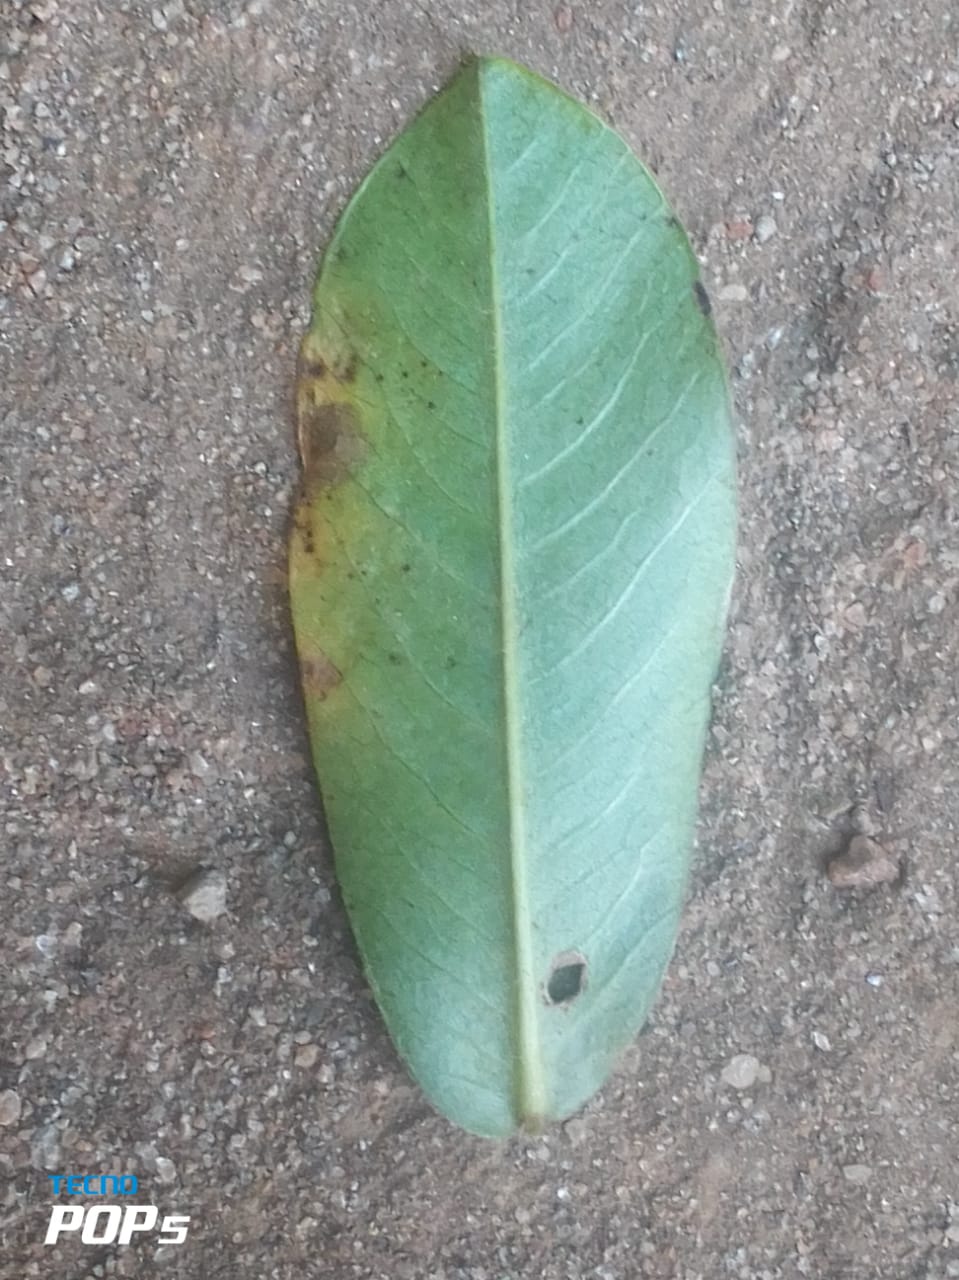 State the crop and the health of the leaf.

peanut, nothapassalora personata
